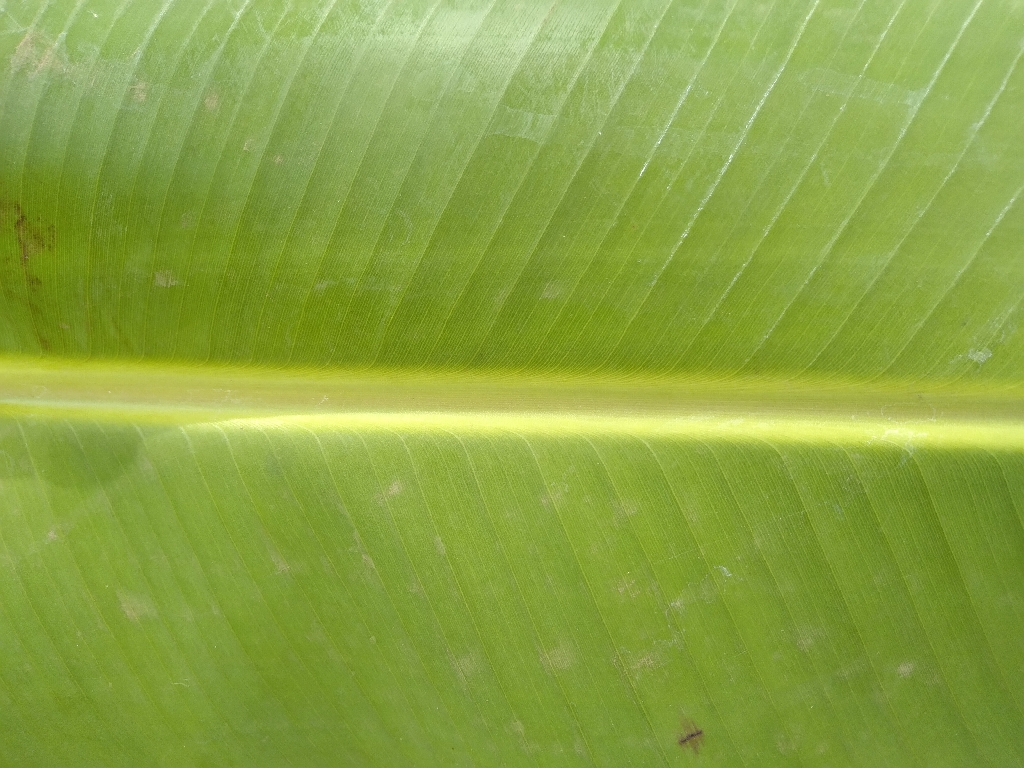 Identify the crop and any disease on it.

banana, healthy
